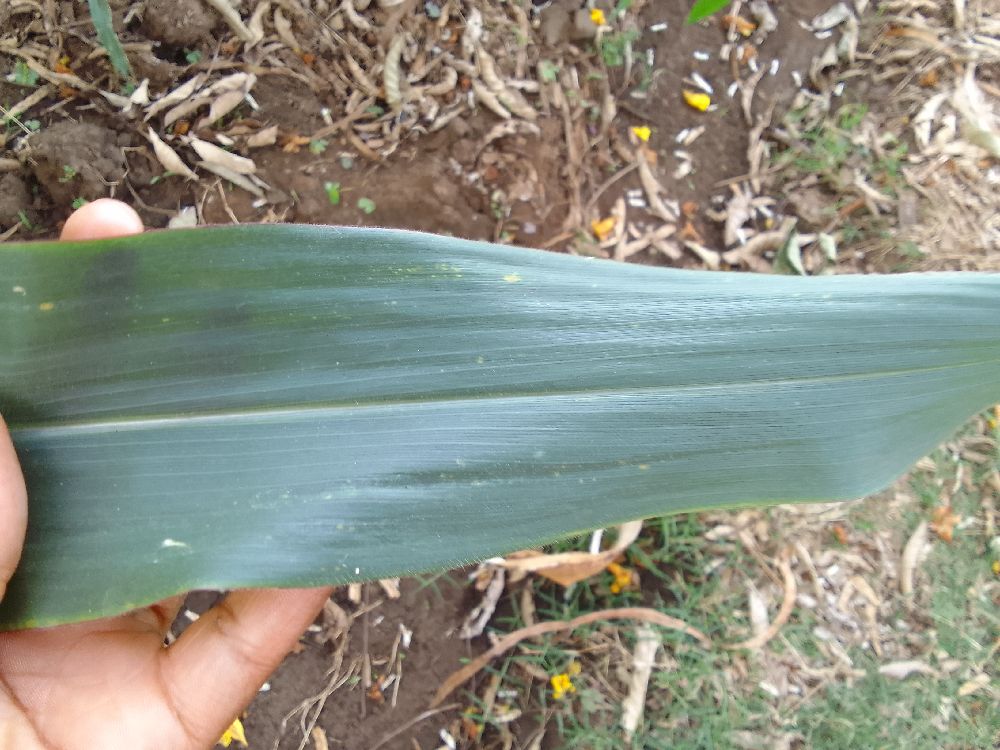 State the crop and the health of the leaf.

maize, healthy
